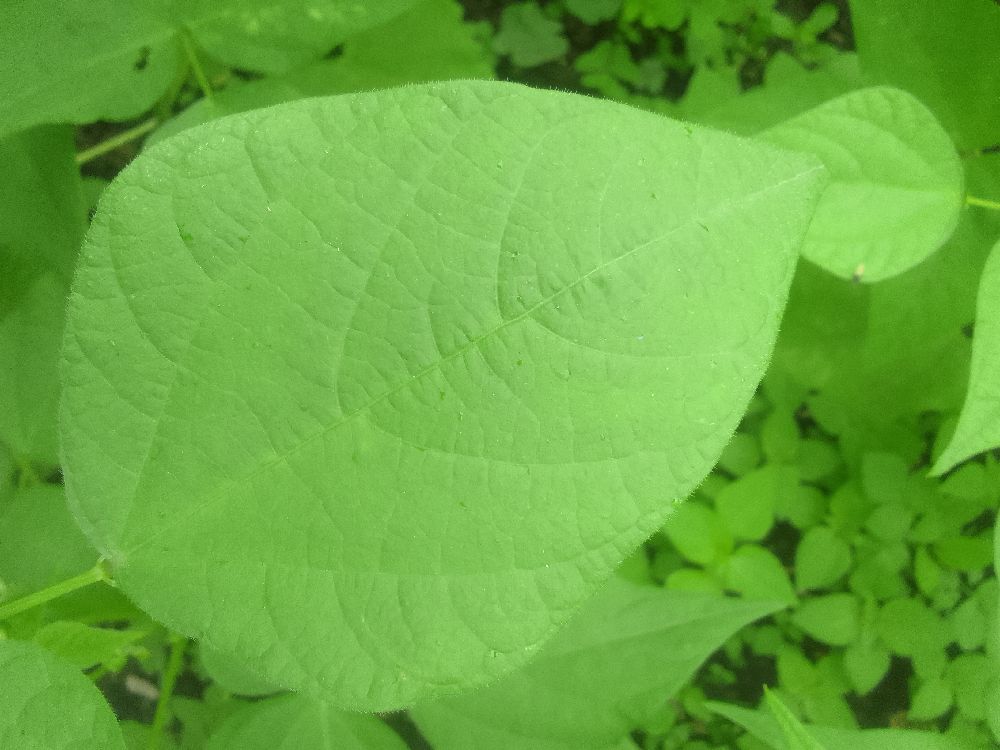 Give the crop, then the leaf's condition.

common bean, healthy
